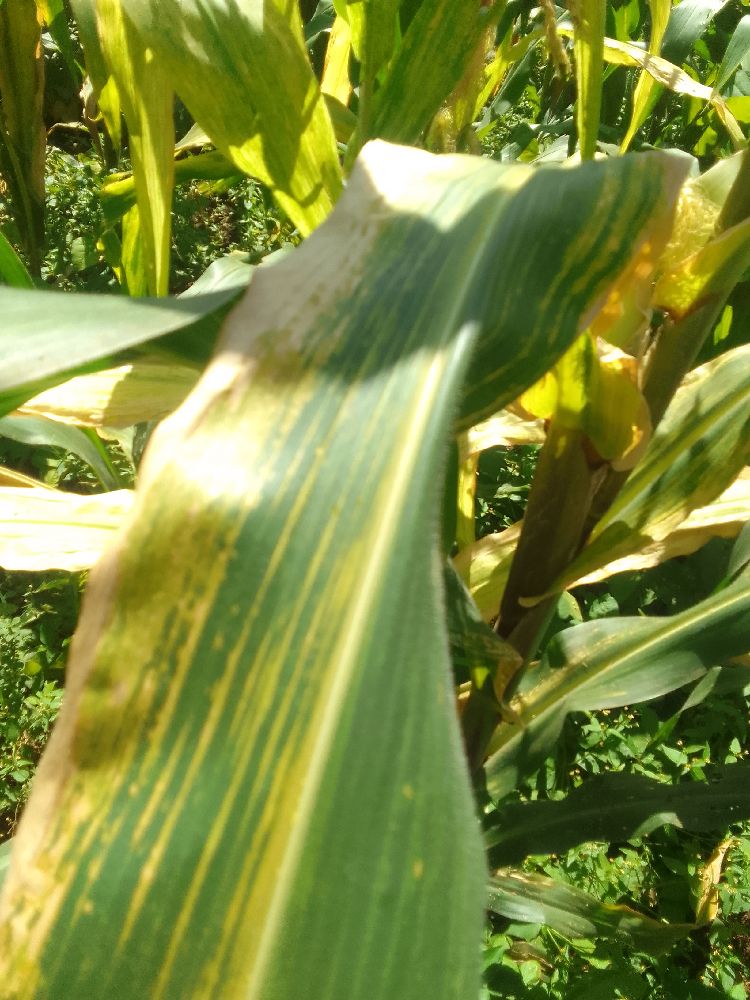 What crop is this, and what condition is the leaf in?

maize, maize lethal necrosis
